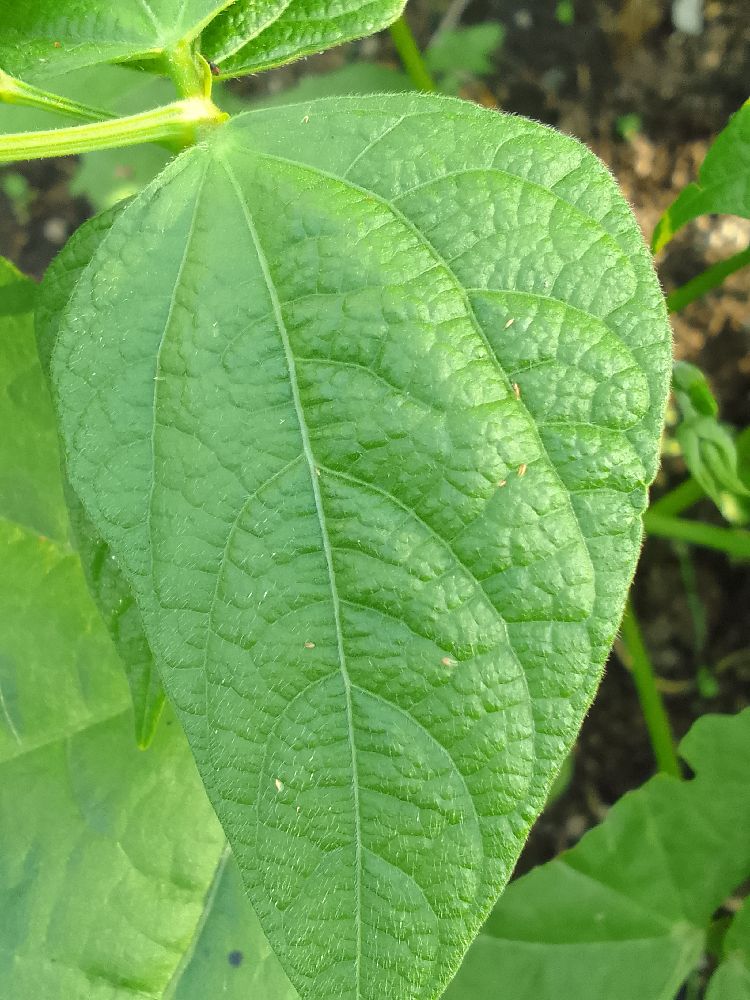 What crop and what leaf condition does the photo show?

common bean, healthy
